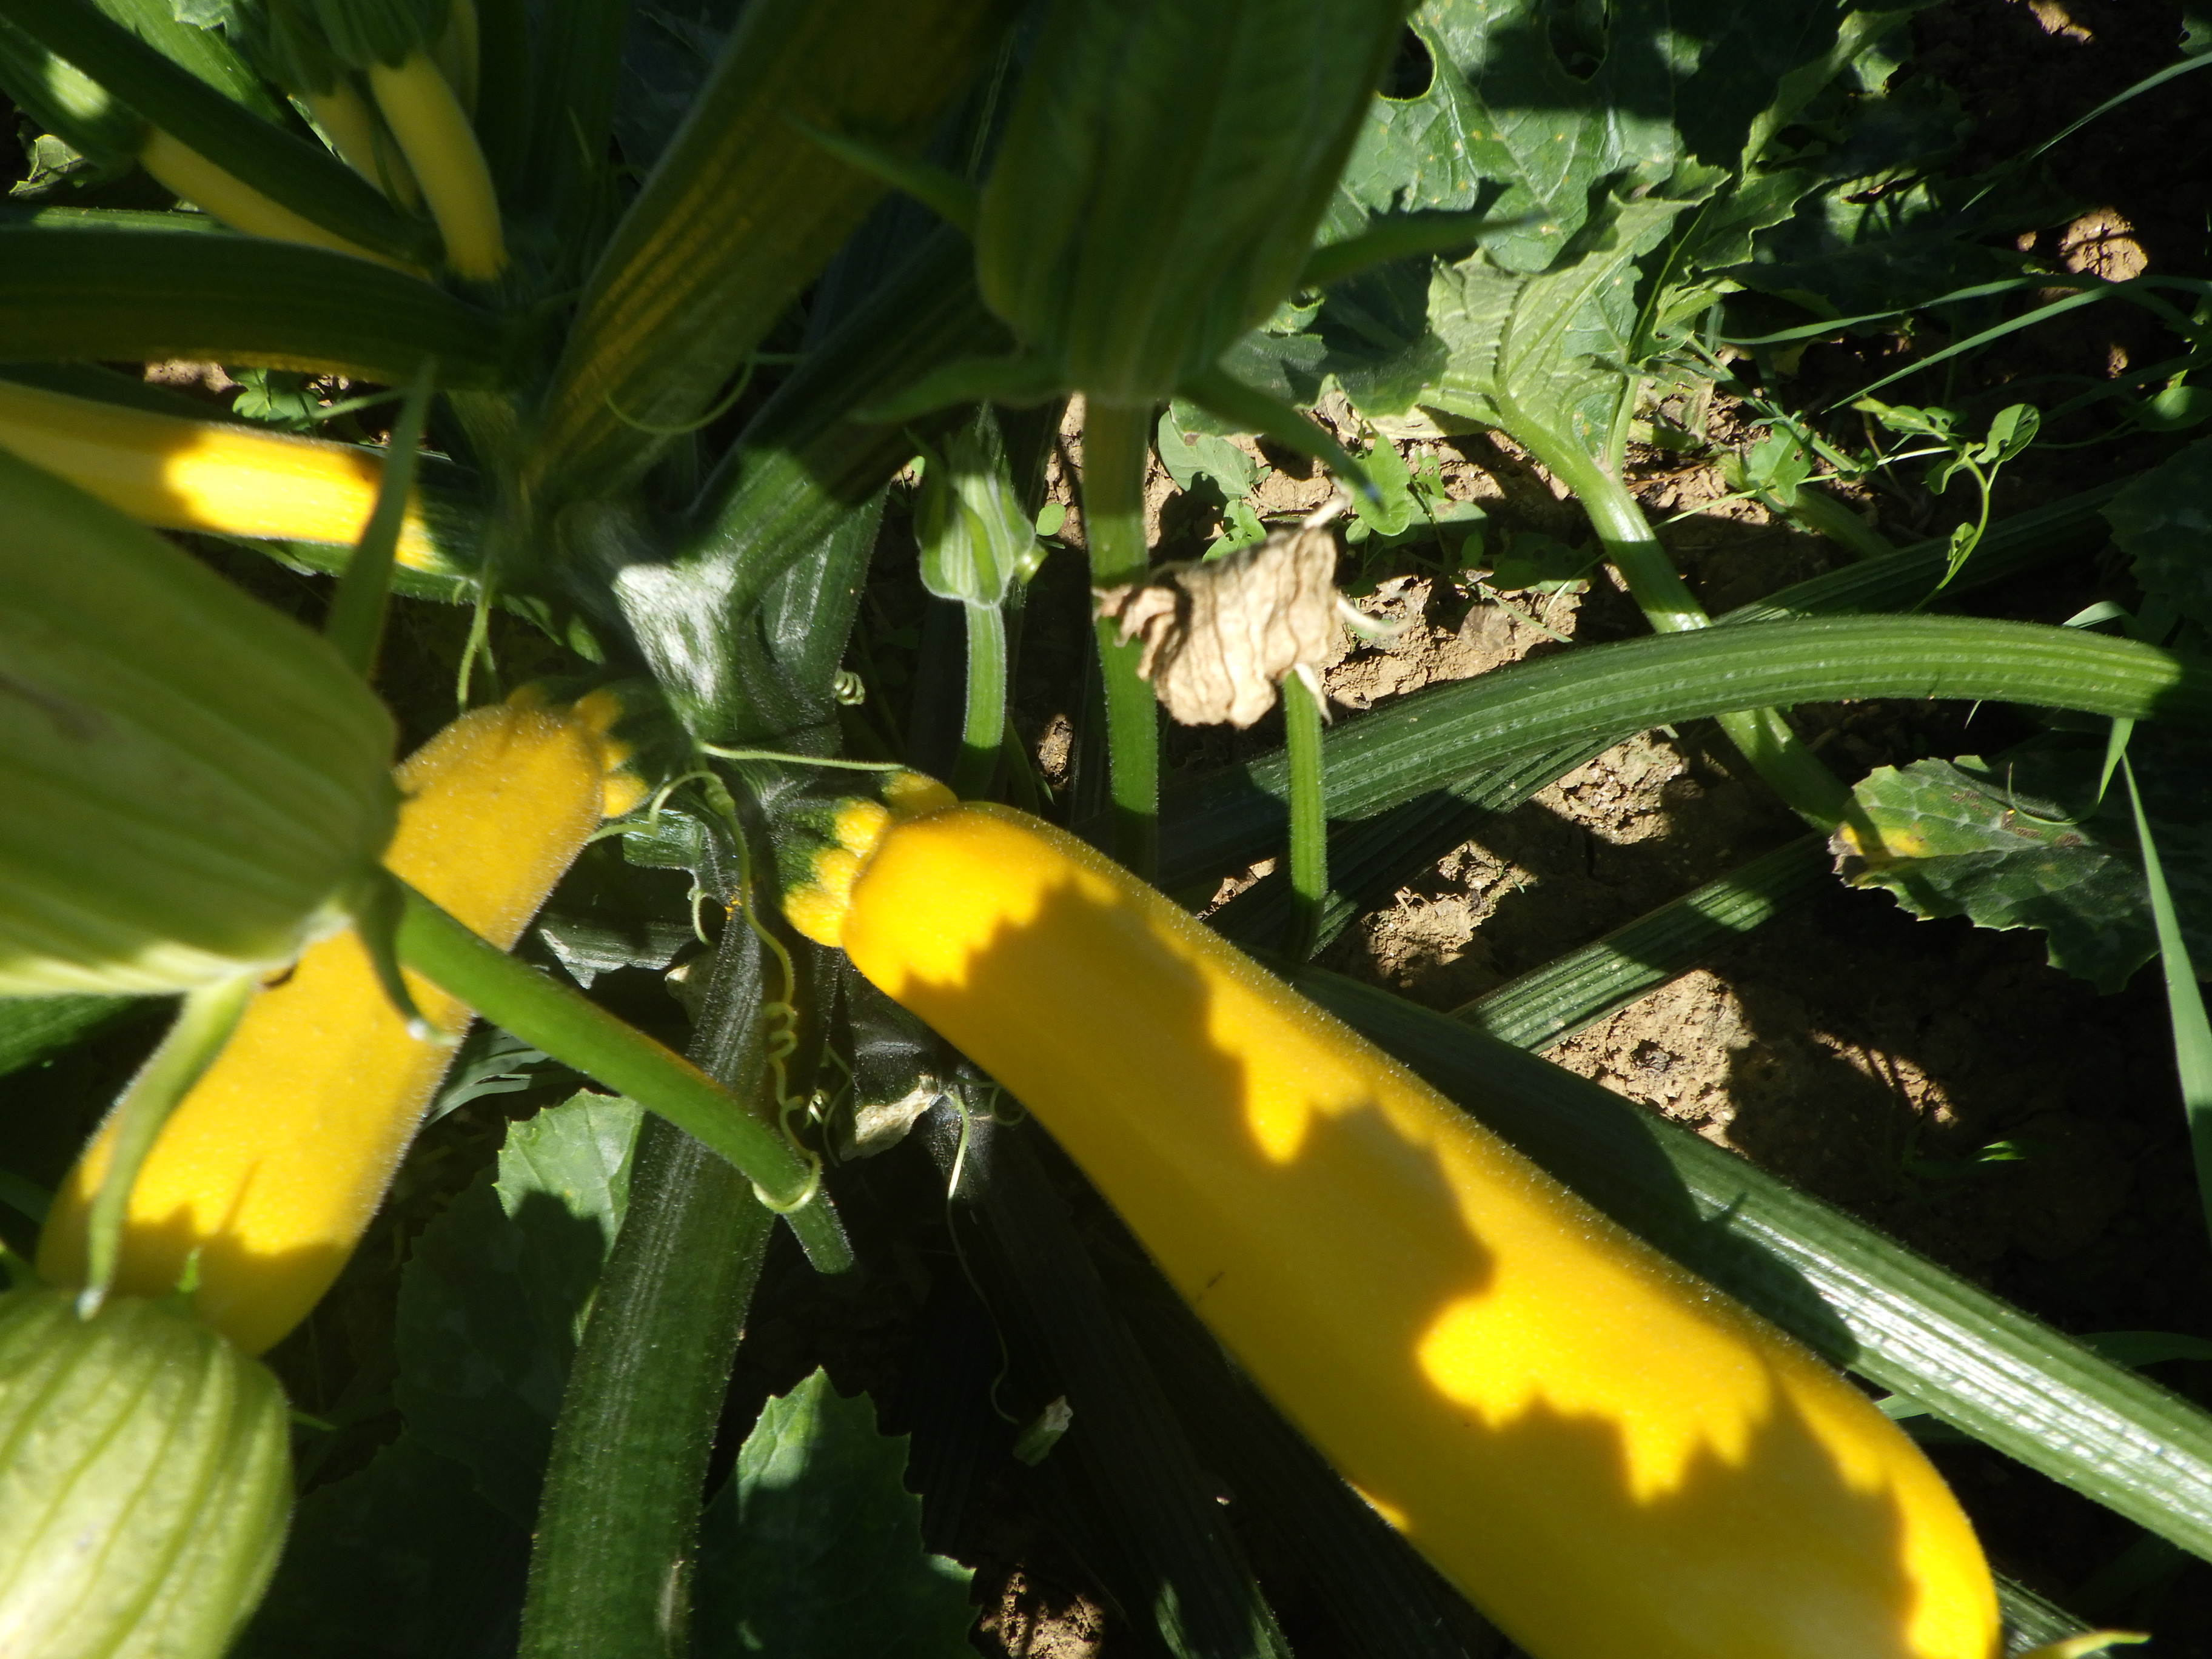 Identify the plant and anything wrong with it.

zucchini, bacterial leaf spot, mechanical damage
